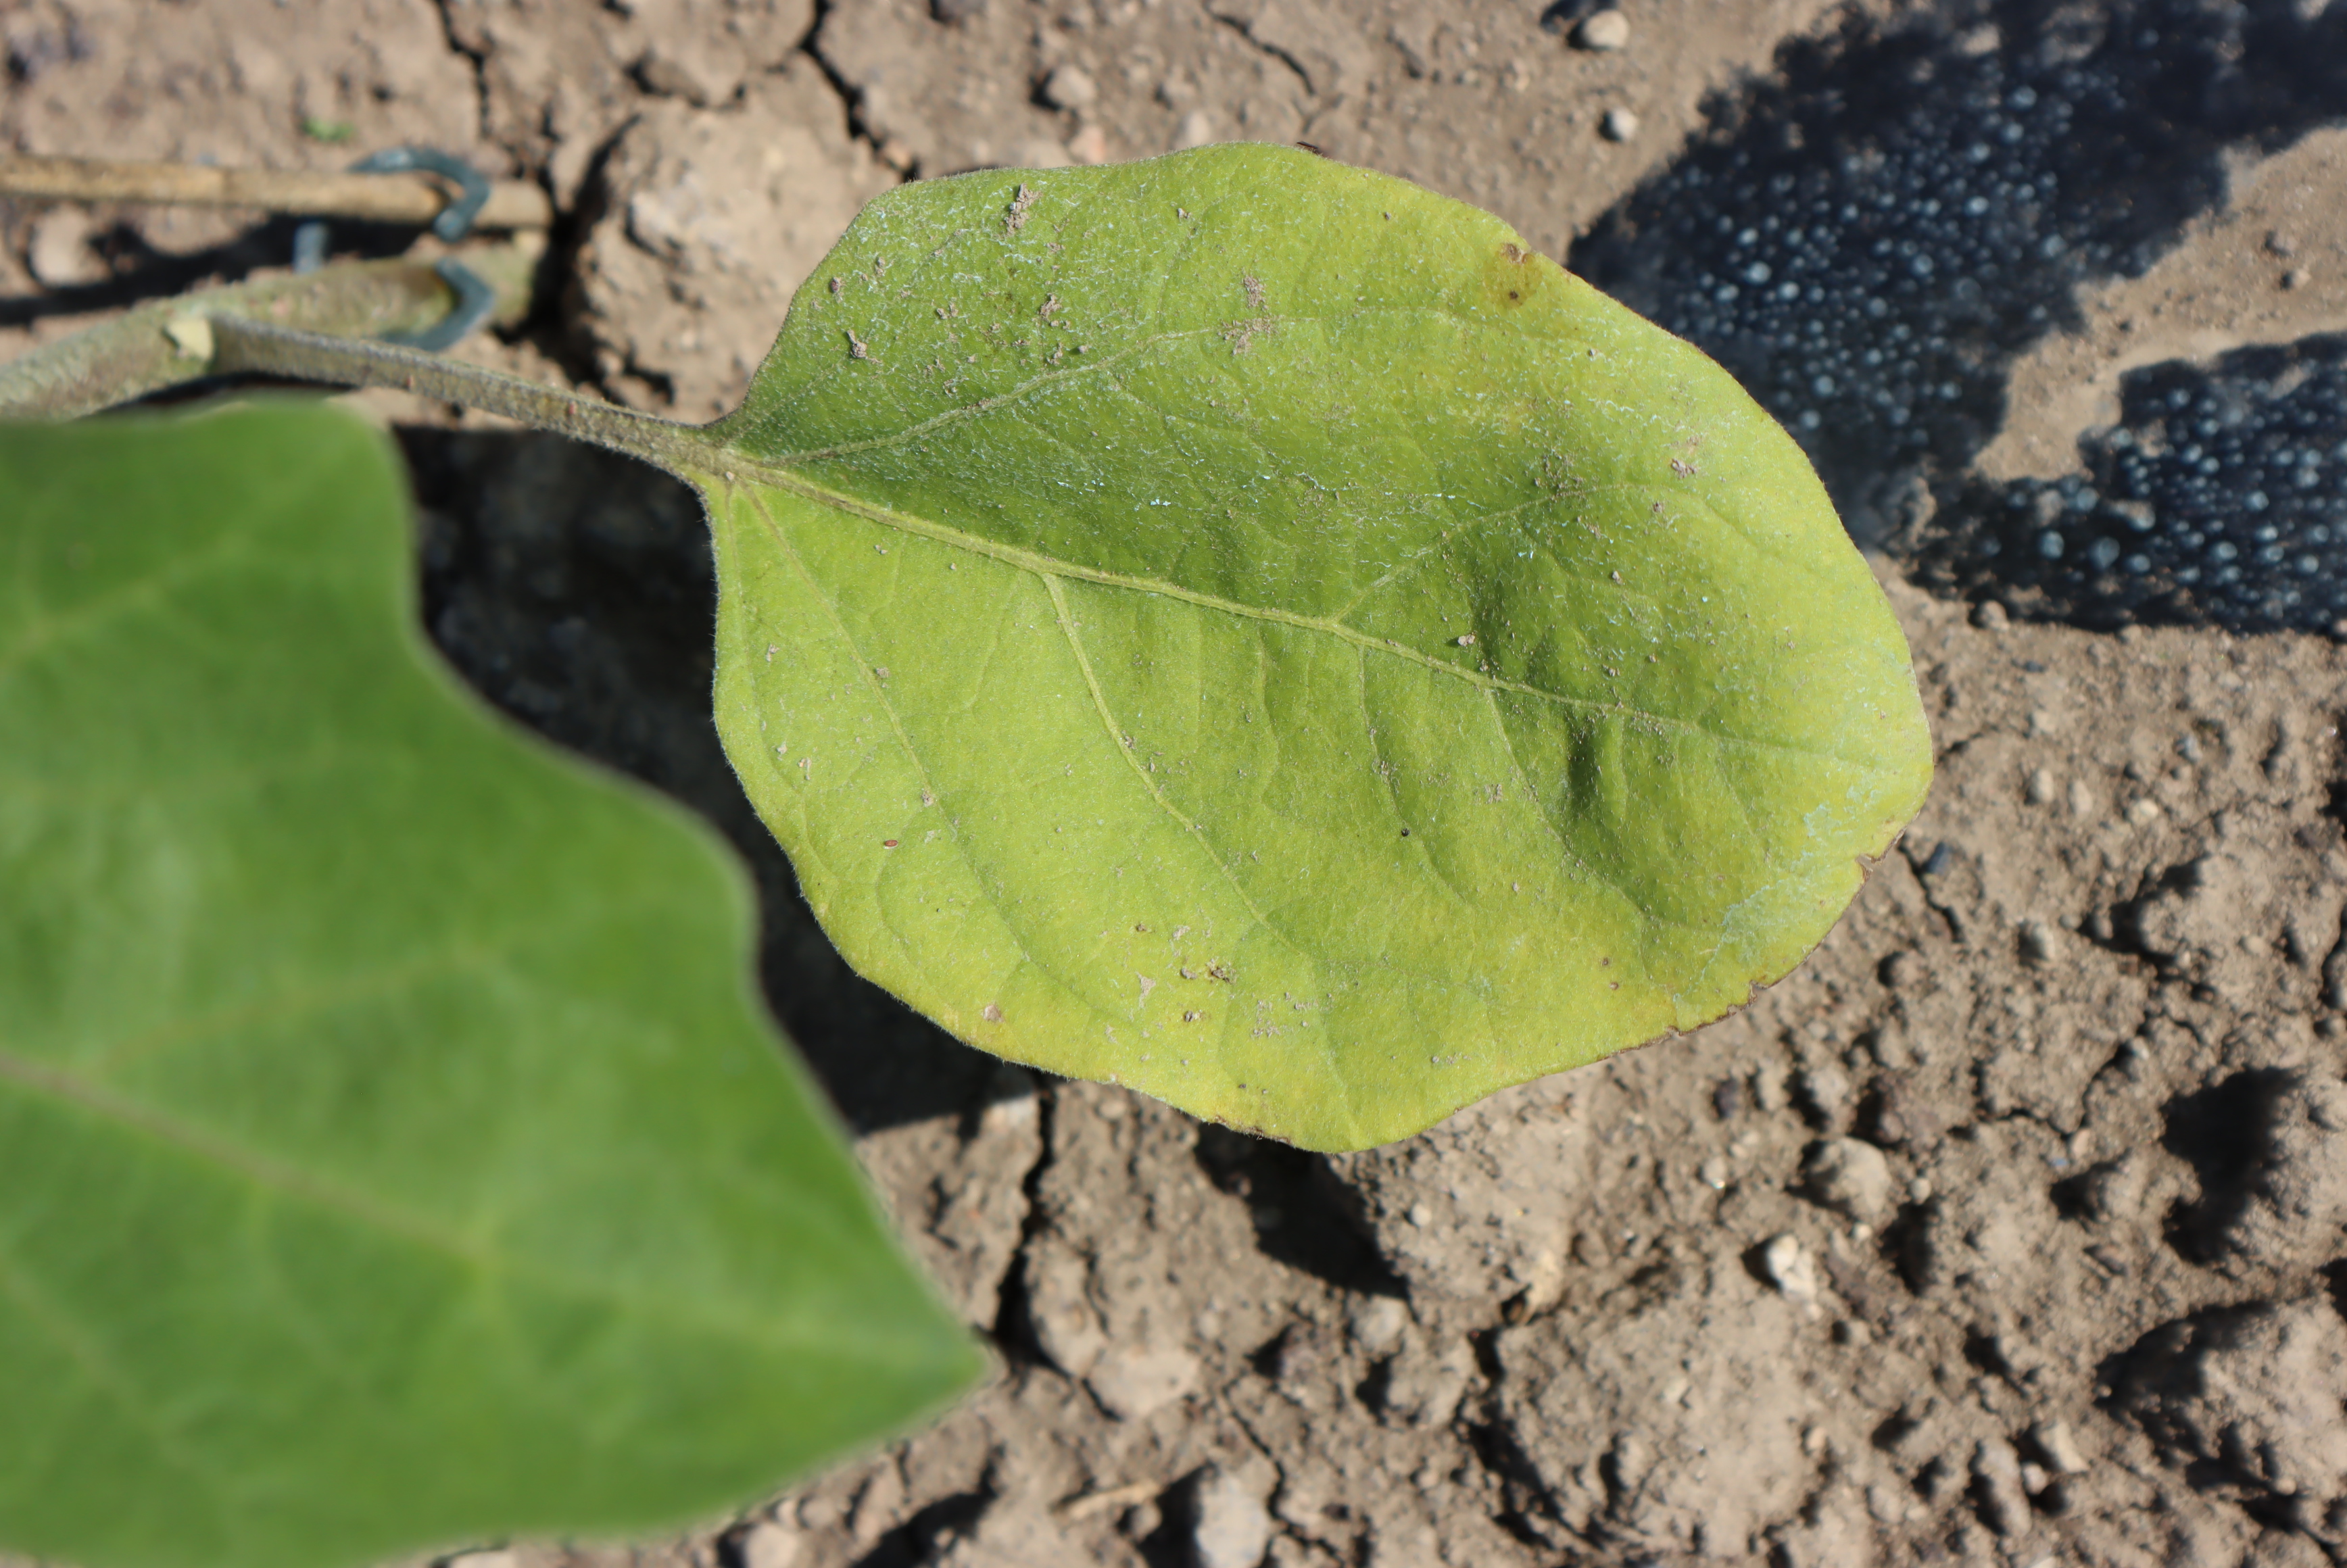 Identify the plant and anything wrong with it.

aubergine, chlorosis
